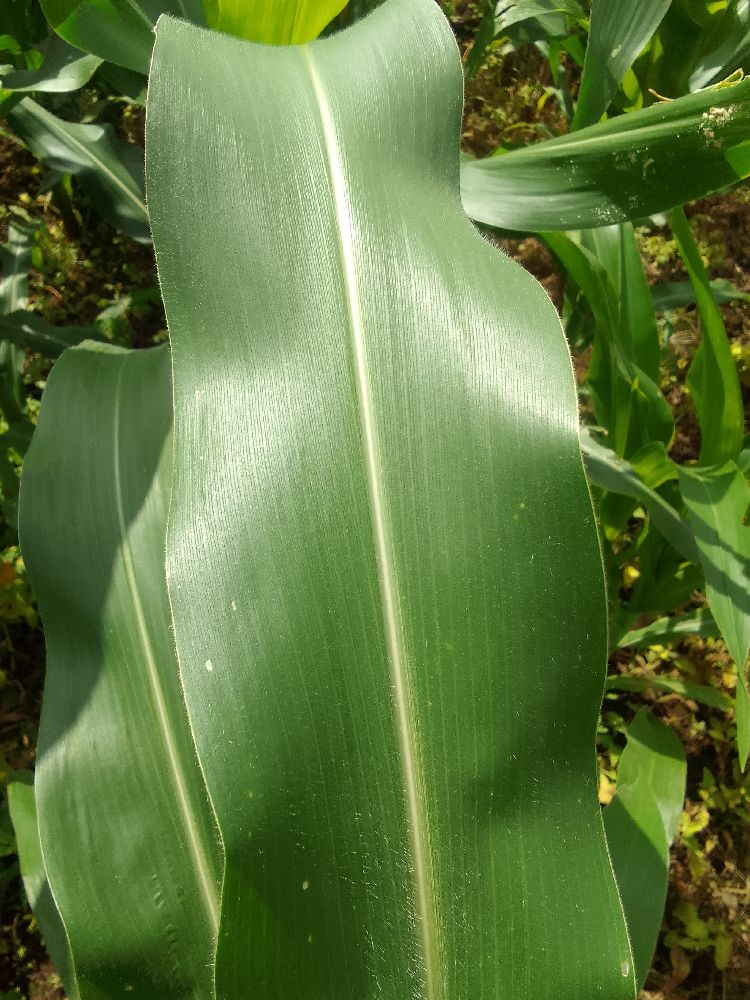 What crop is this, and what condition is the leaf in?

maize, healthy
